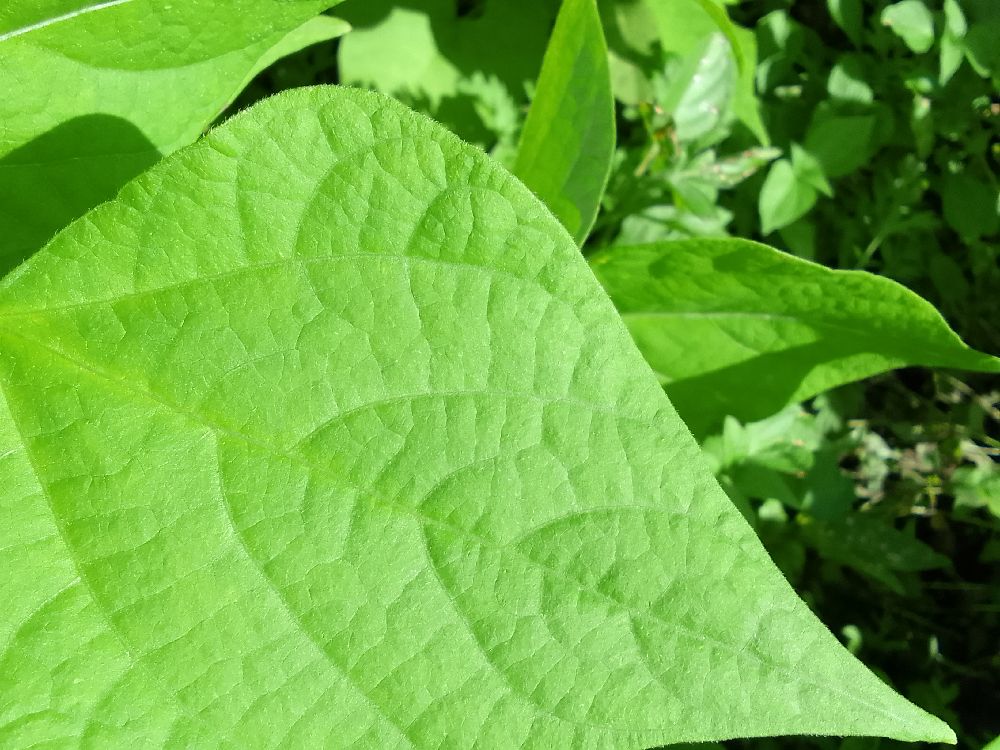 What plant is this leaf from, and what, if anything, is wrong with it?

common bean, healthy
